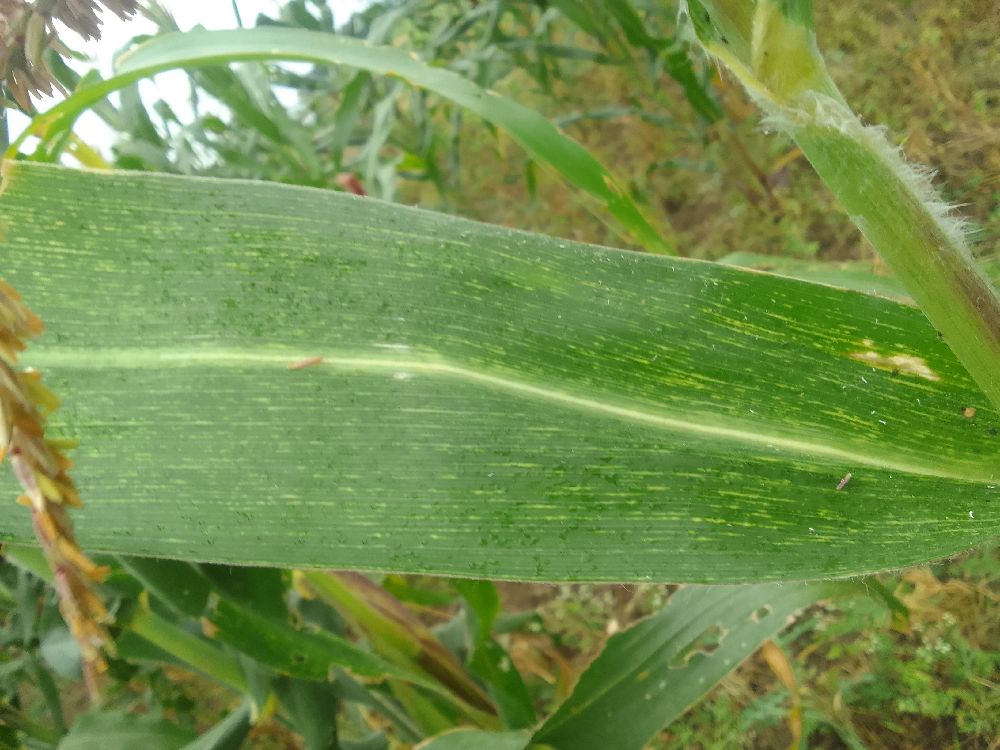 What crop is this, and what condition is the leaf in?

maize, maize streak virus
